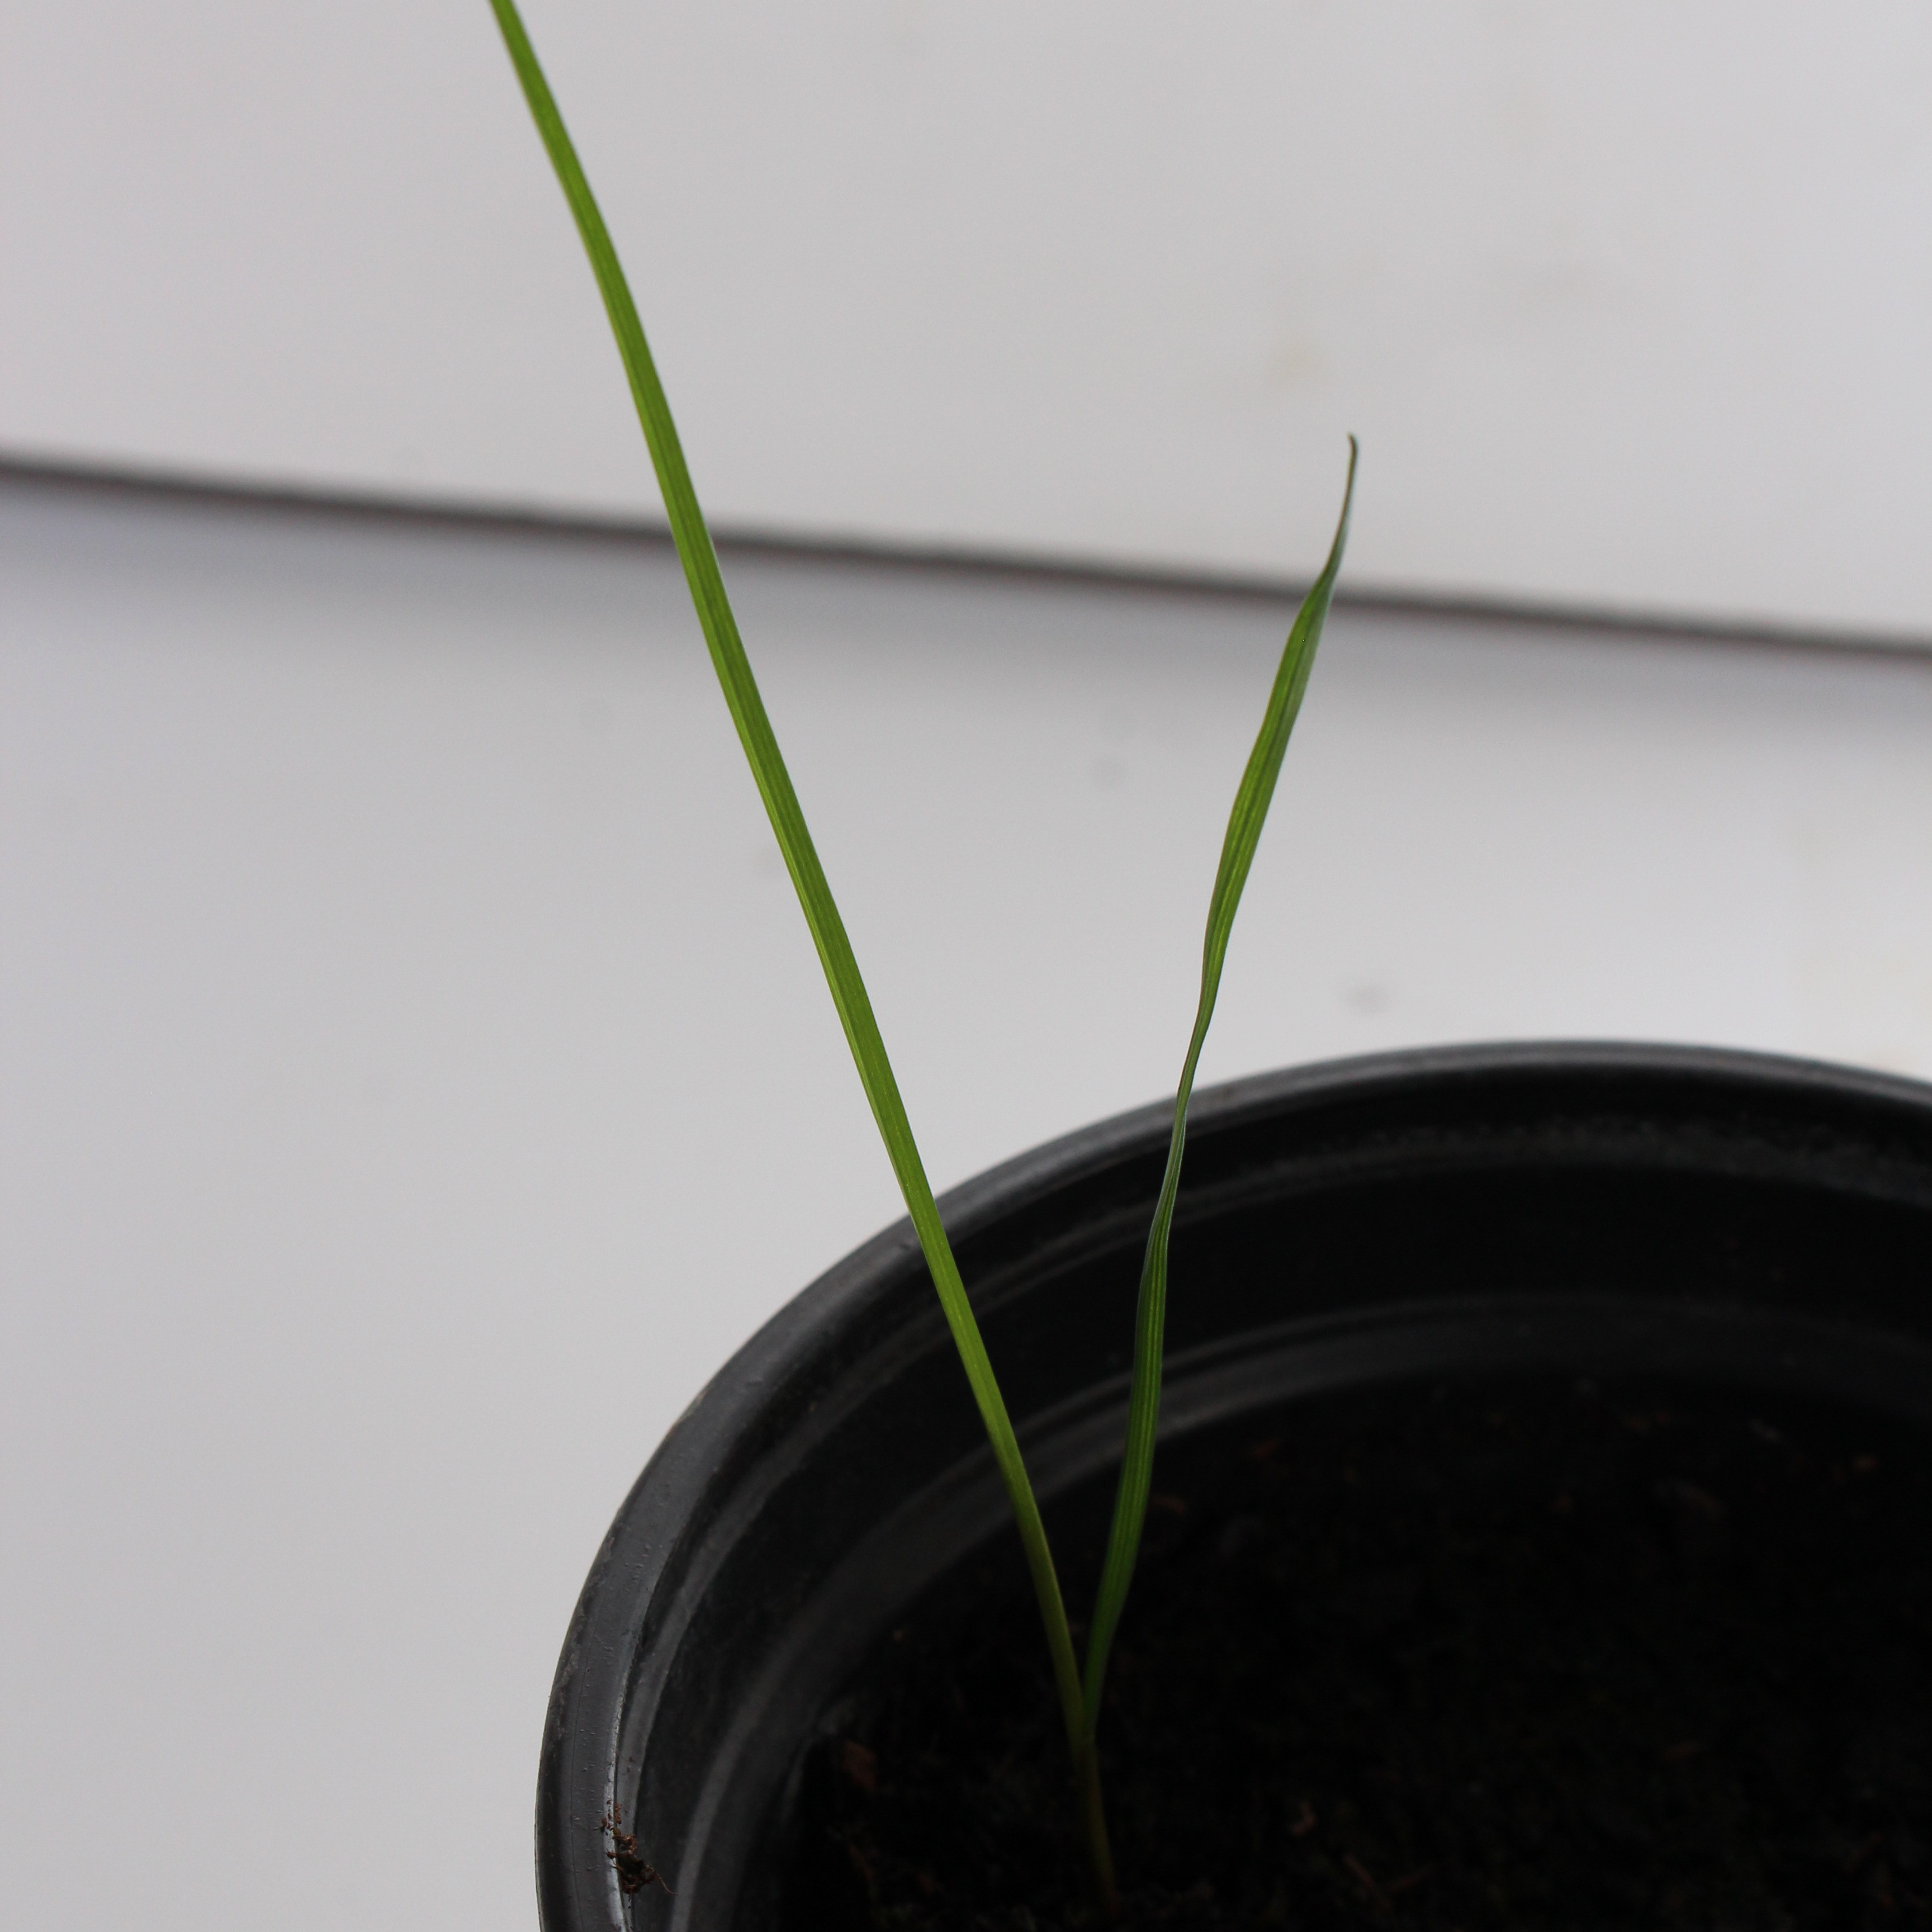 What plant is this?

Lolium multiflorum
